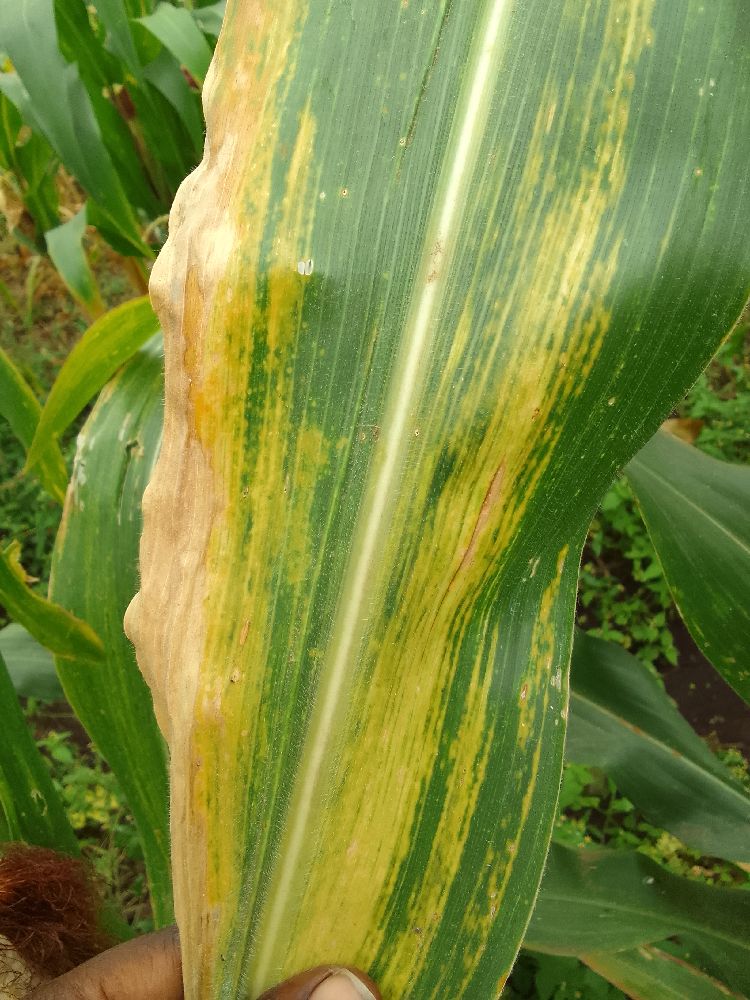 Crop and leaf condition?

maize, maize lethal necrosis
